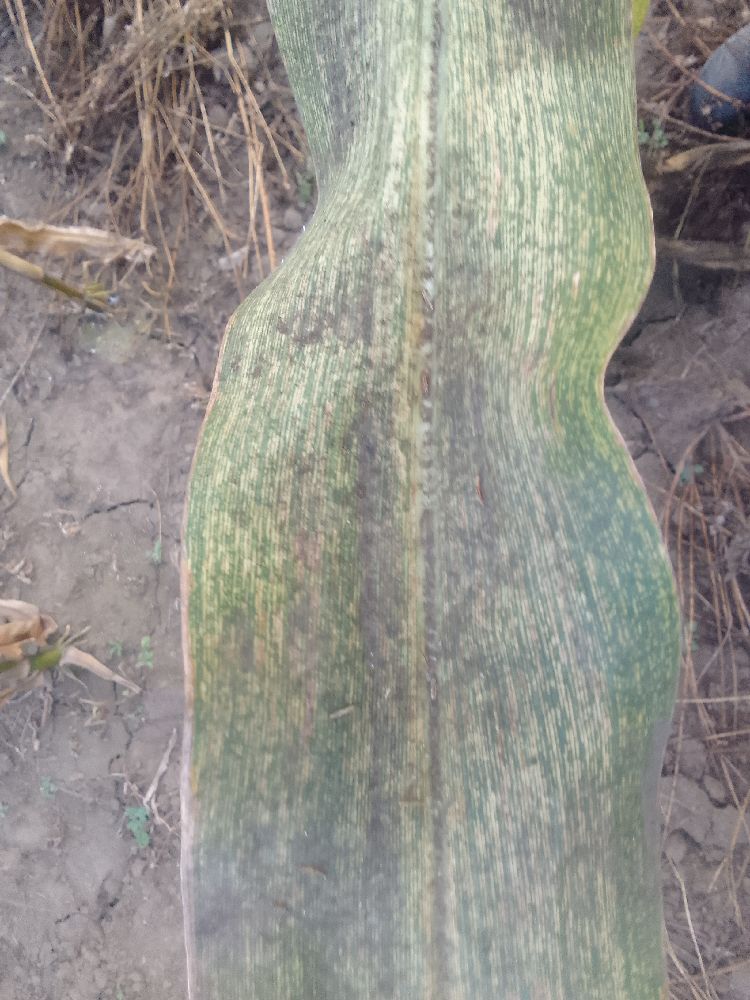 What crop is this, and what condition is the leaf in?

maize, maize streak virus
